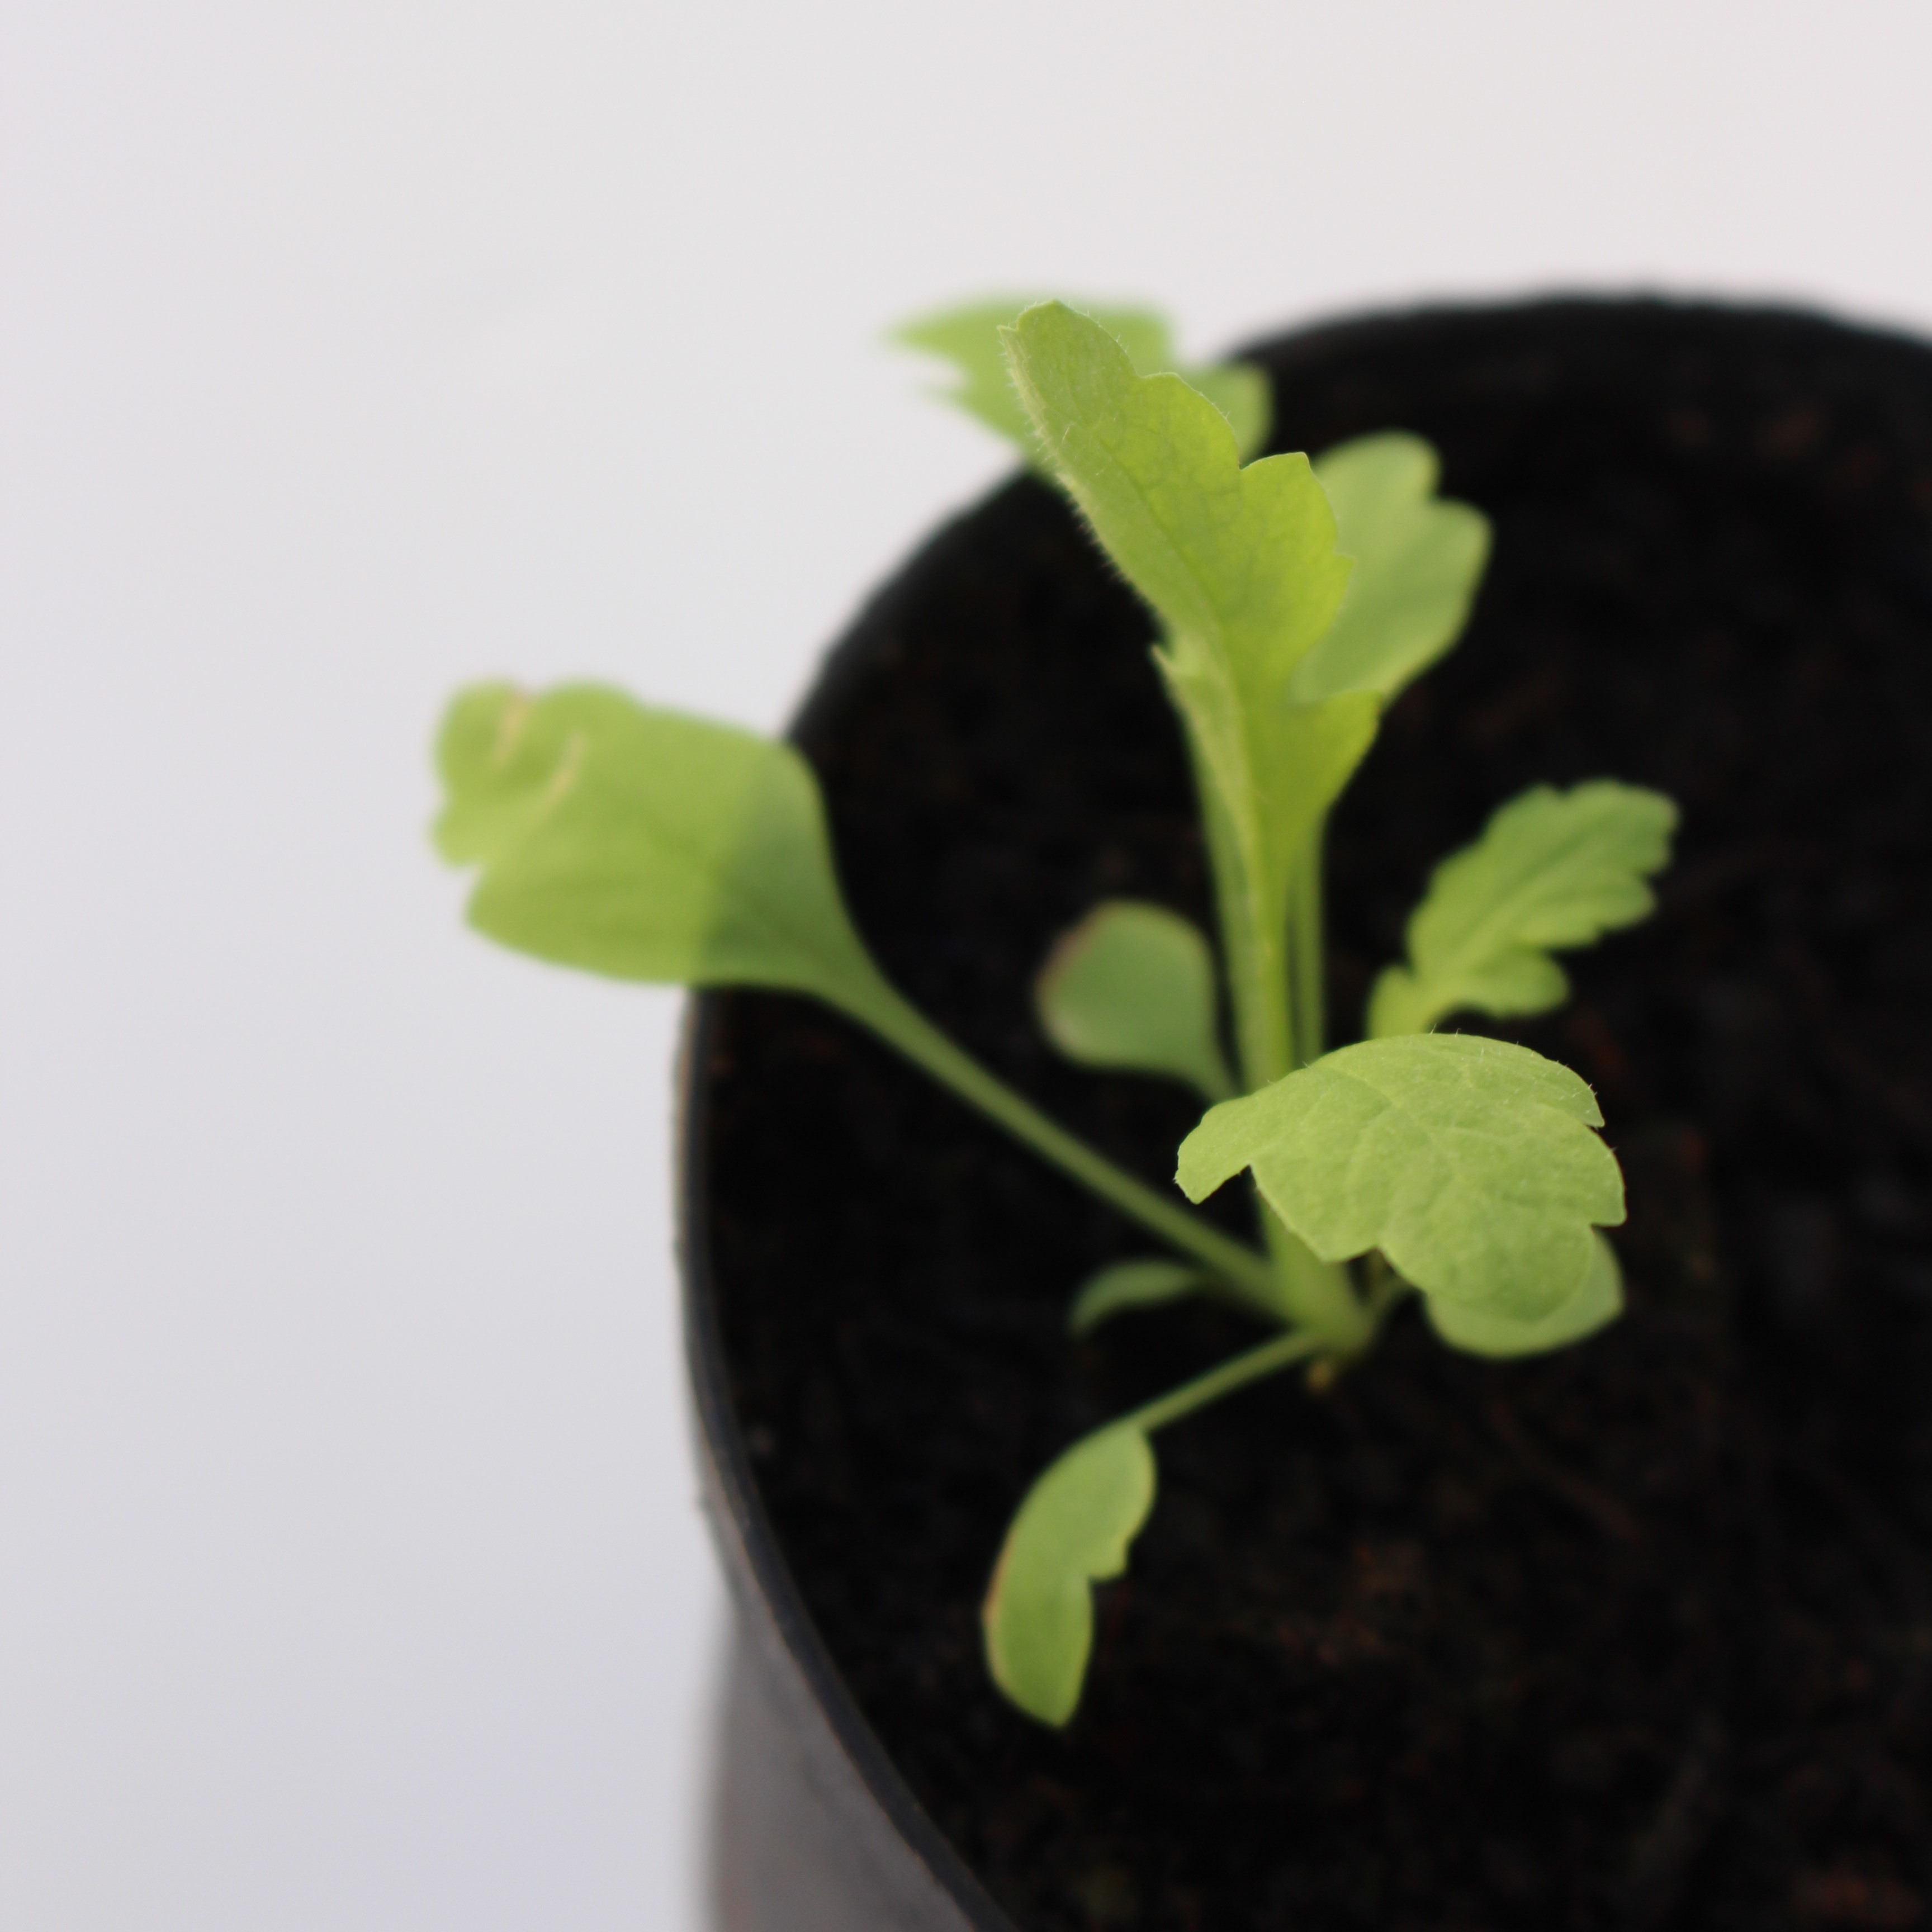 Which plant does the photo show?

Papaver rhoeas
